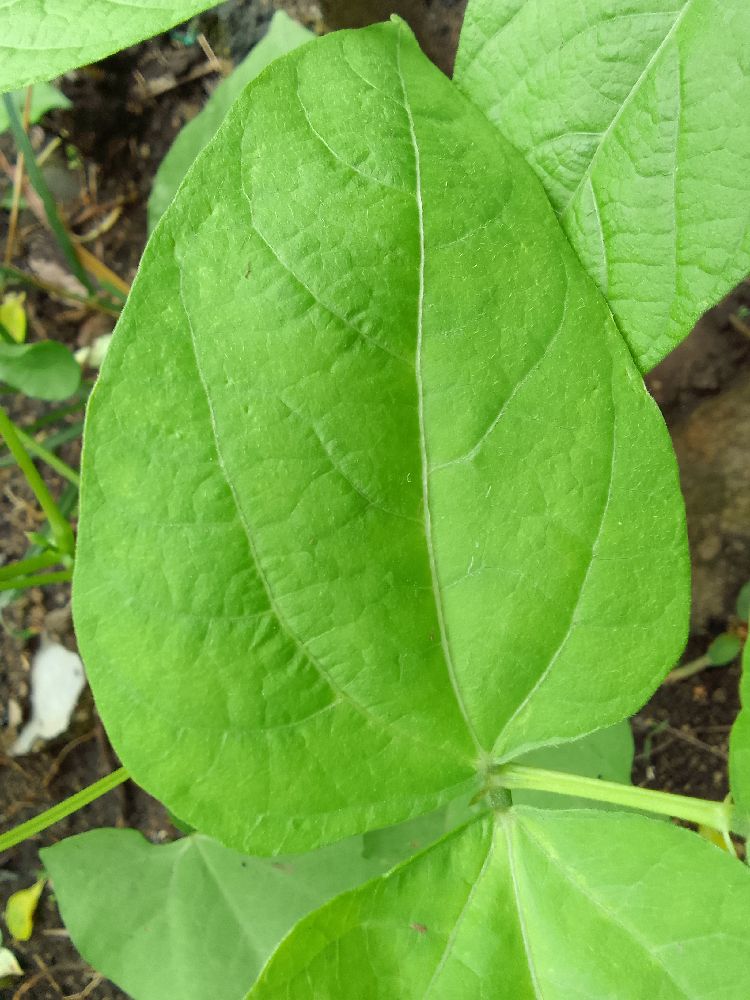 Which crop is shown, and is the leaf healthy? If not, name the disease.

common bean, healthy
